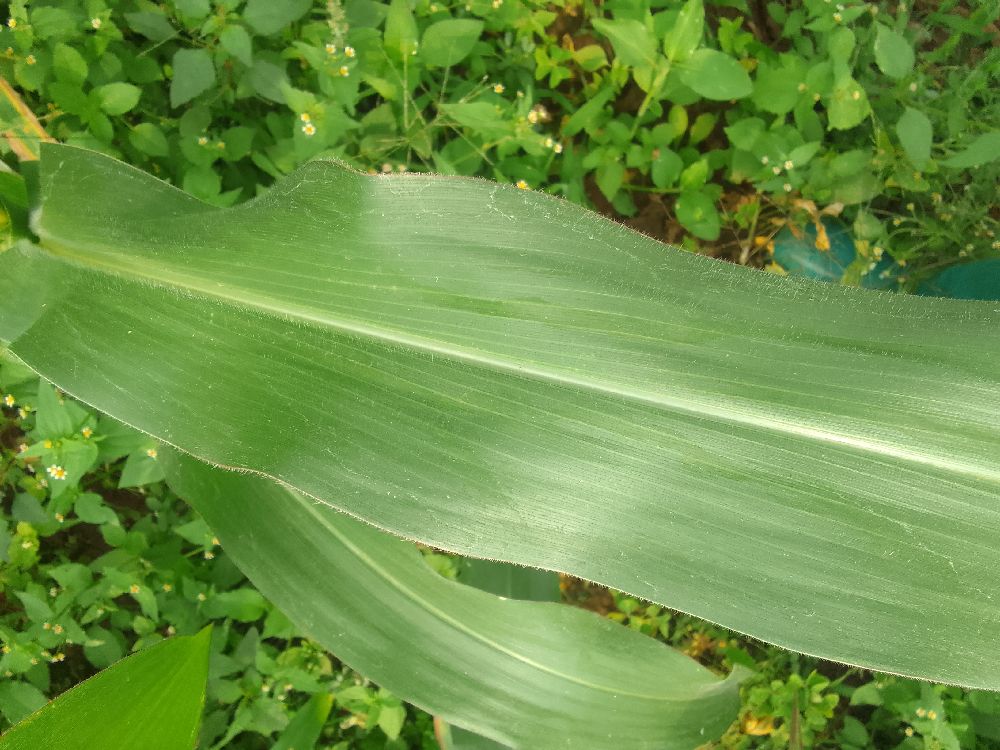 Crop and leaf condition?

maize, healthy
